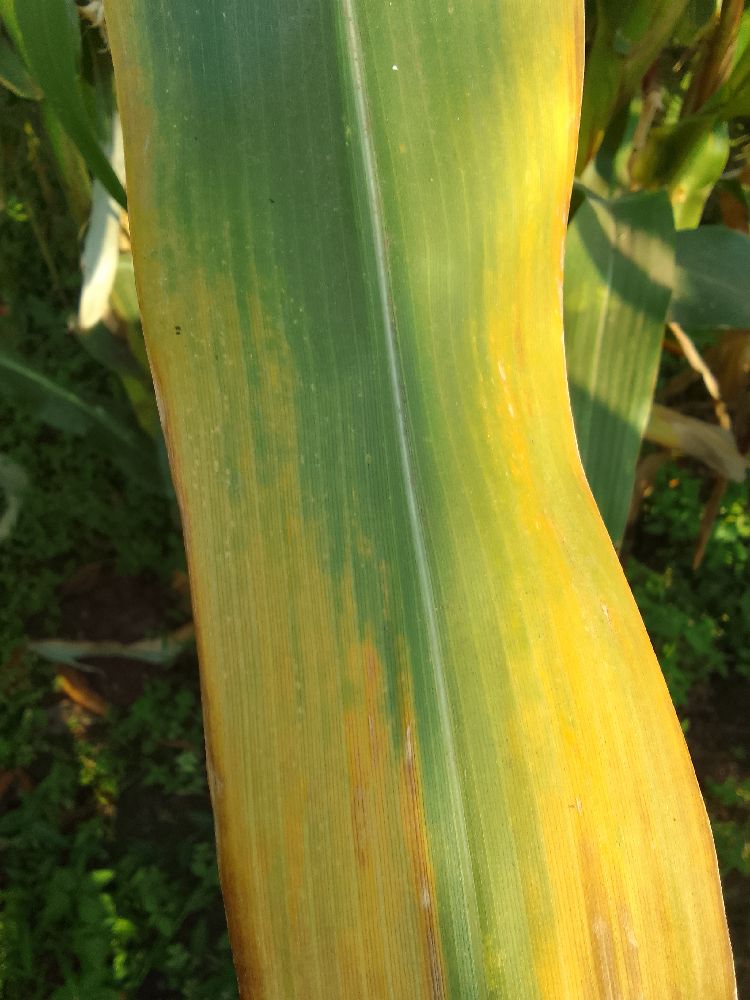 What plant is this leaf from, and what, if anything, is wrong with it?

maize, maize lethal necrosis
